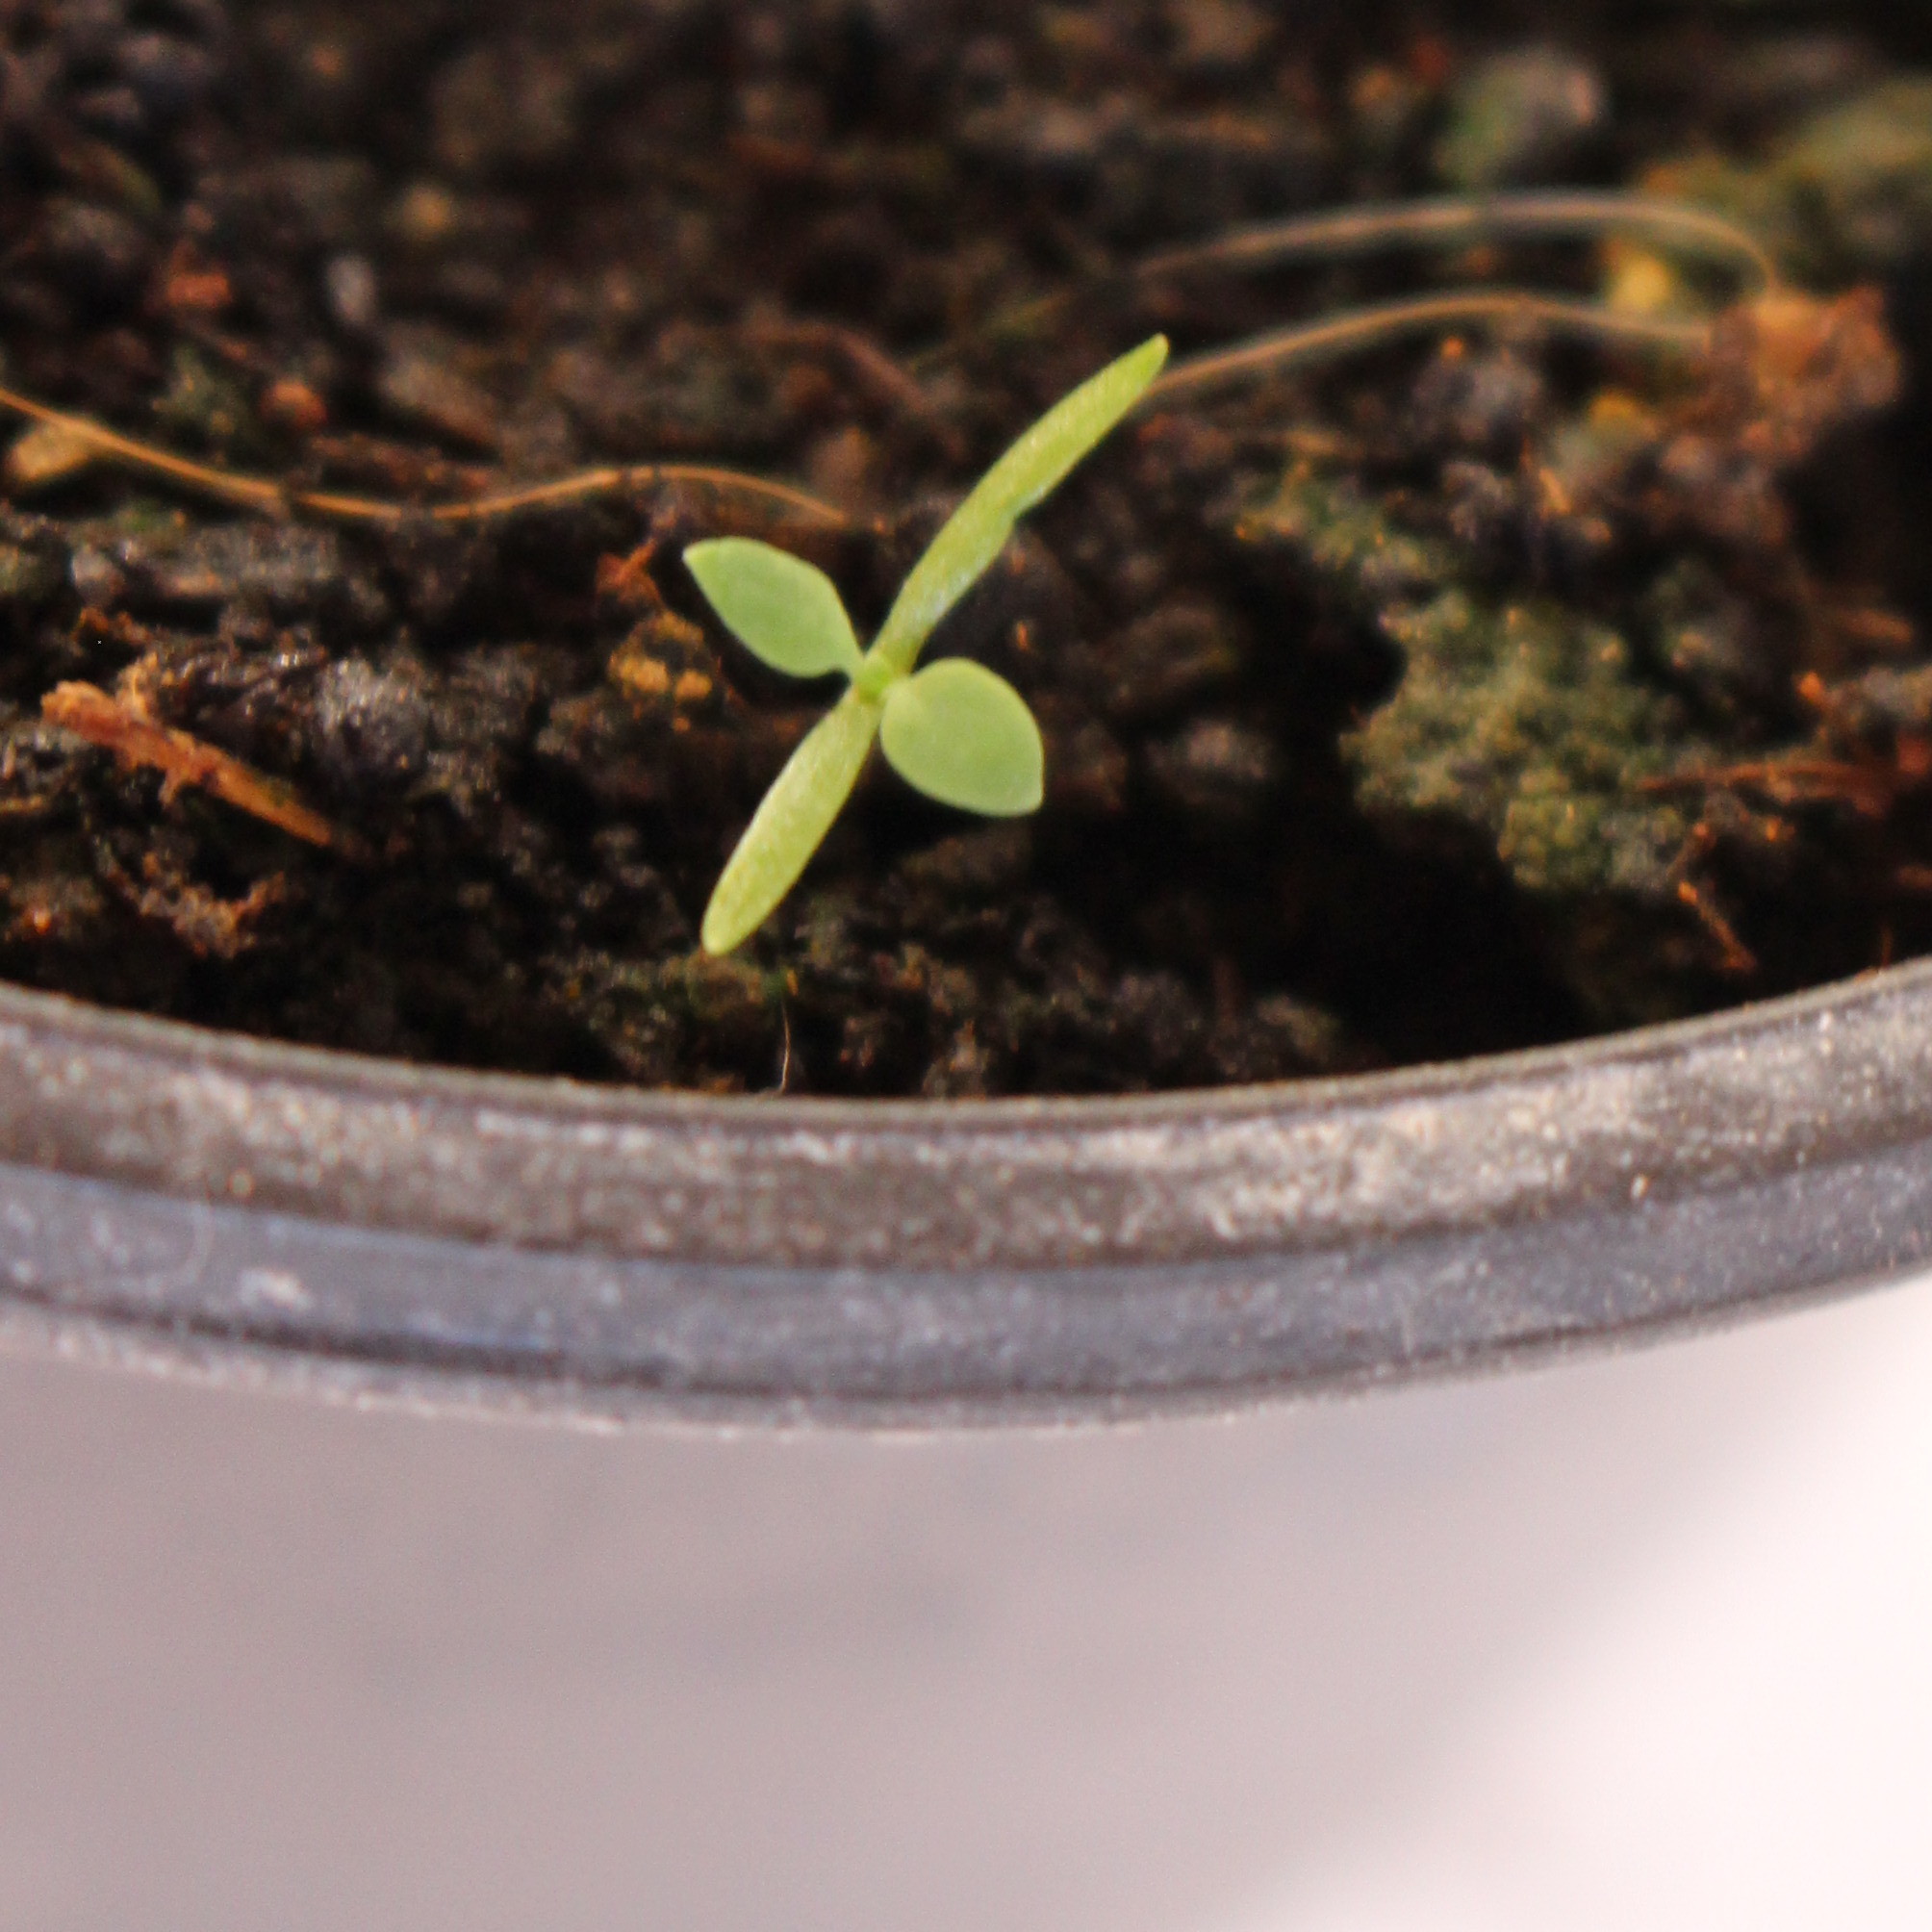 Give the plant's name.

Papaver rhoeas
